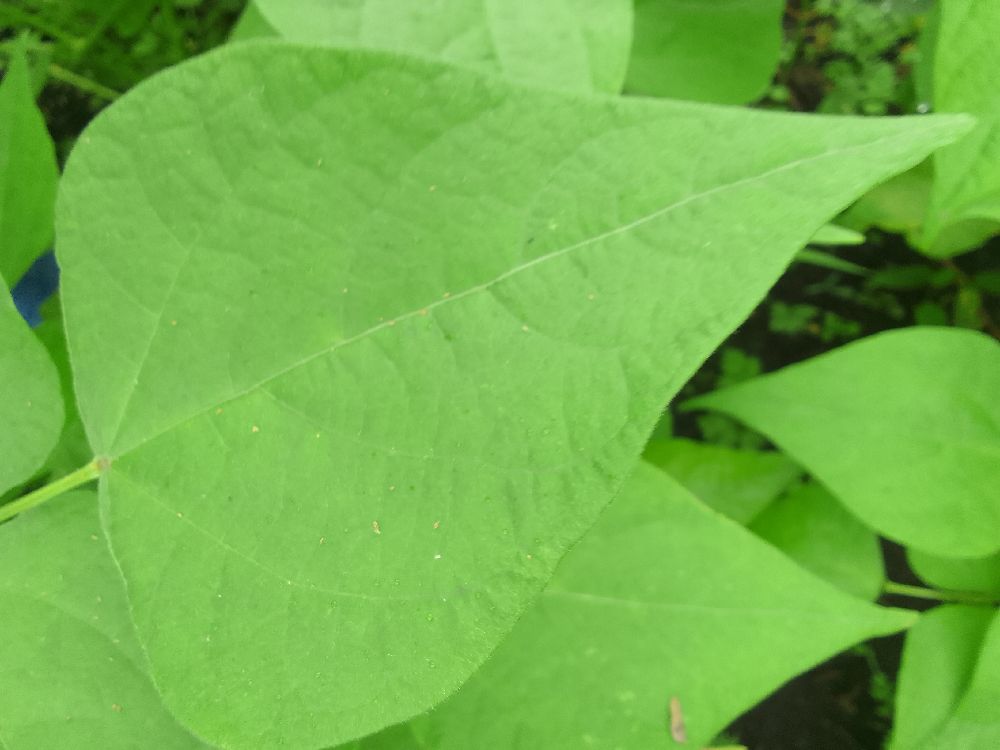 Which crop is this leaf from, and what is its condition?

common bean, healthy
